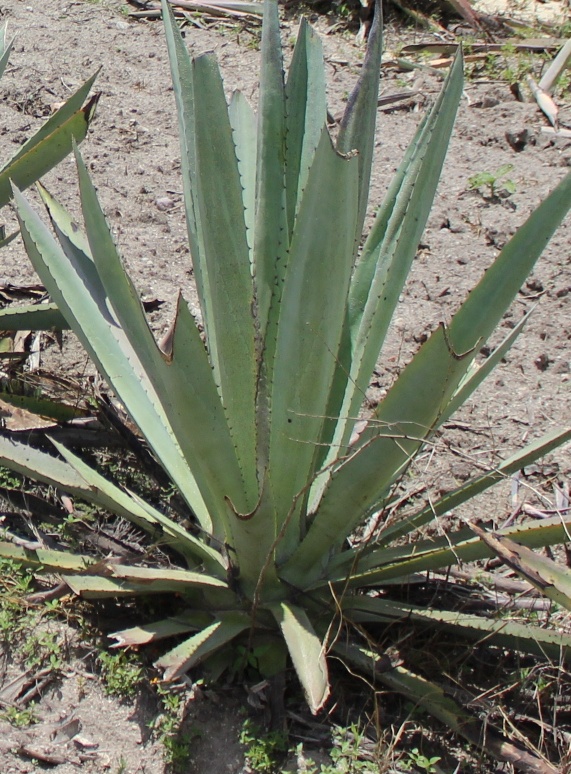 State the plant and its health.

agave, yellow
